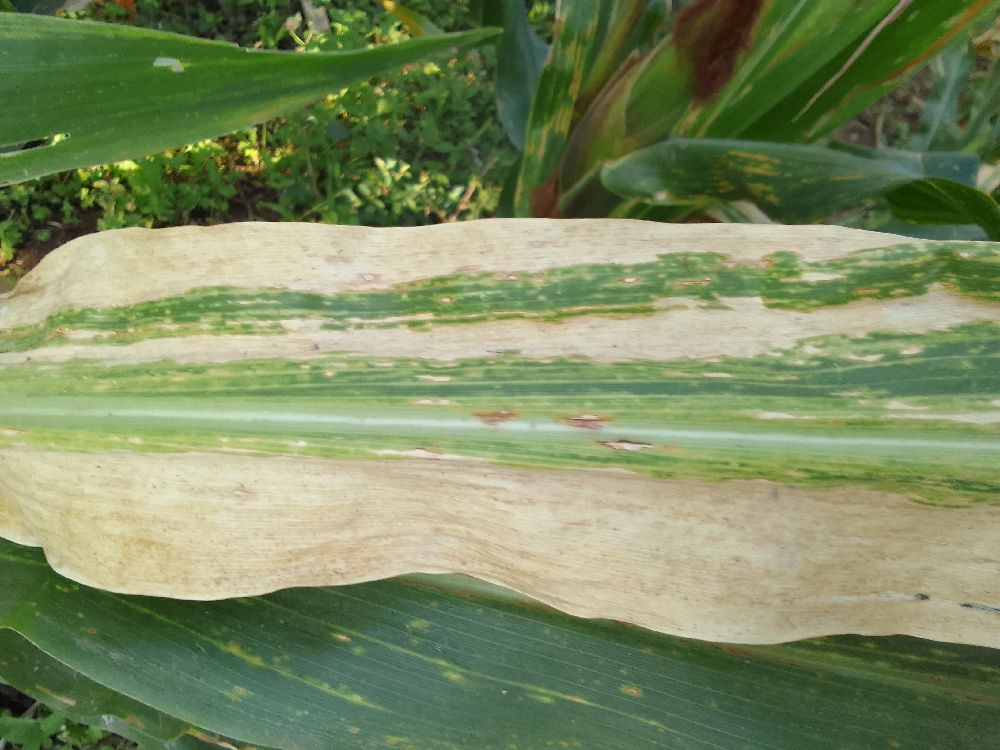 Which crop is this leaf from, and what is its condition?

maize, maize lethal necrosis
